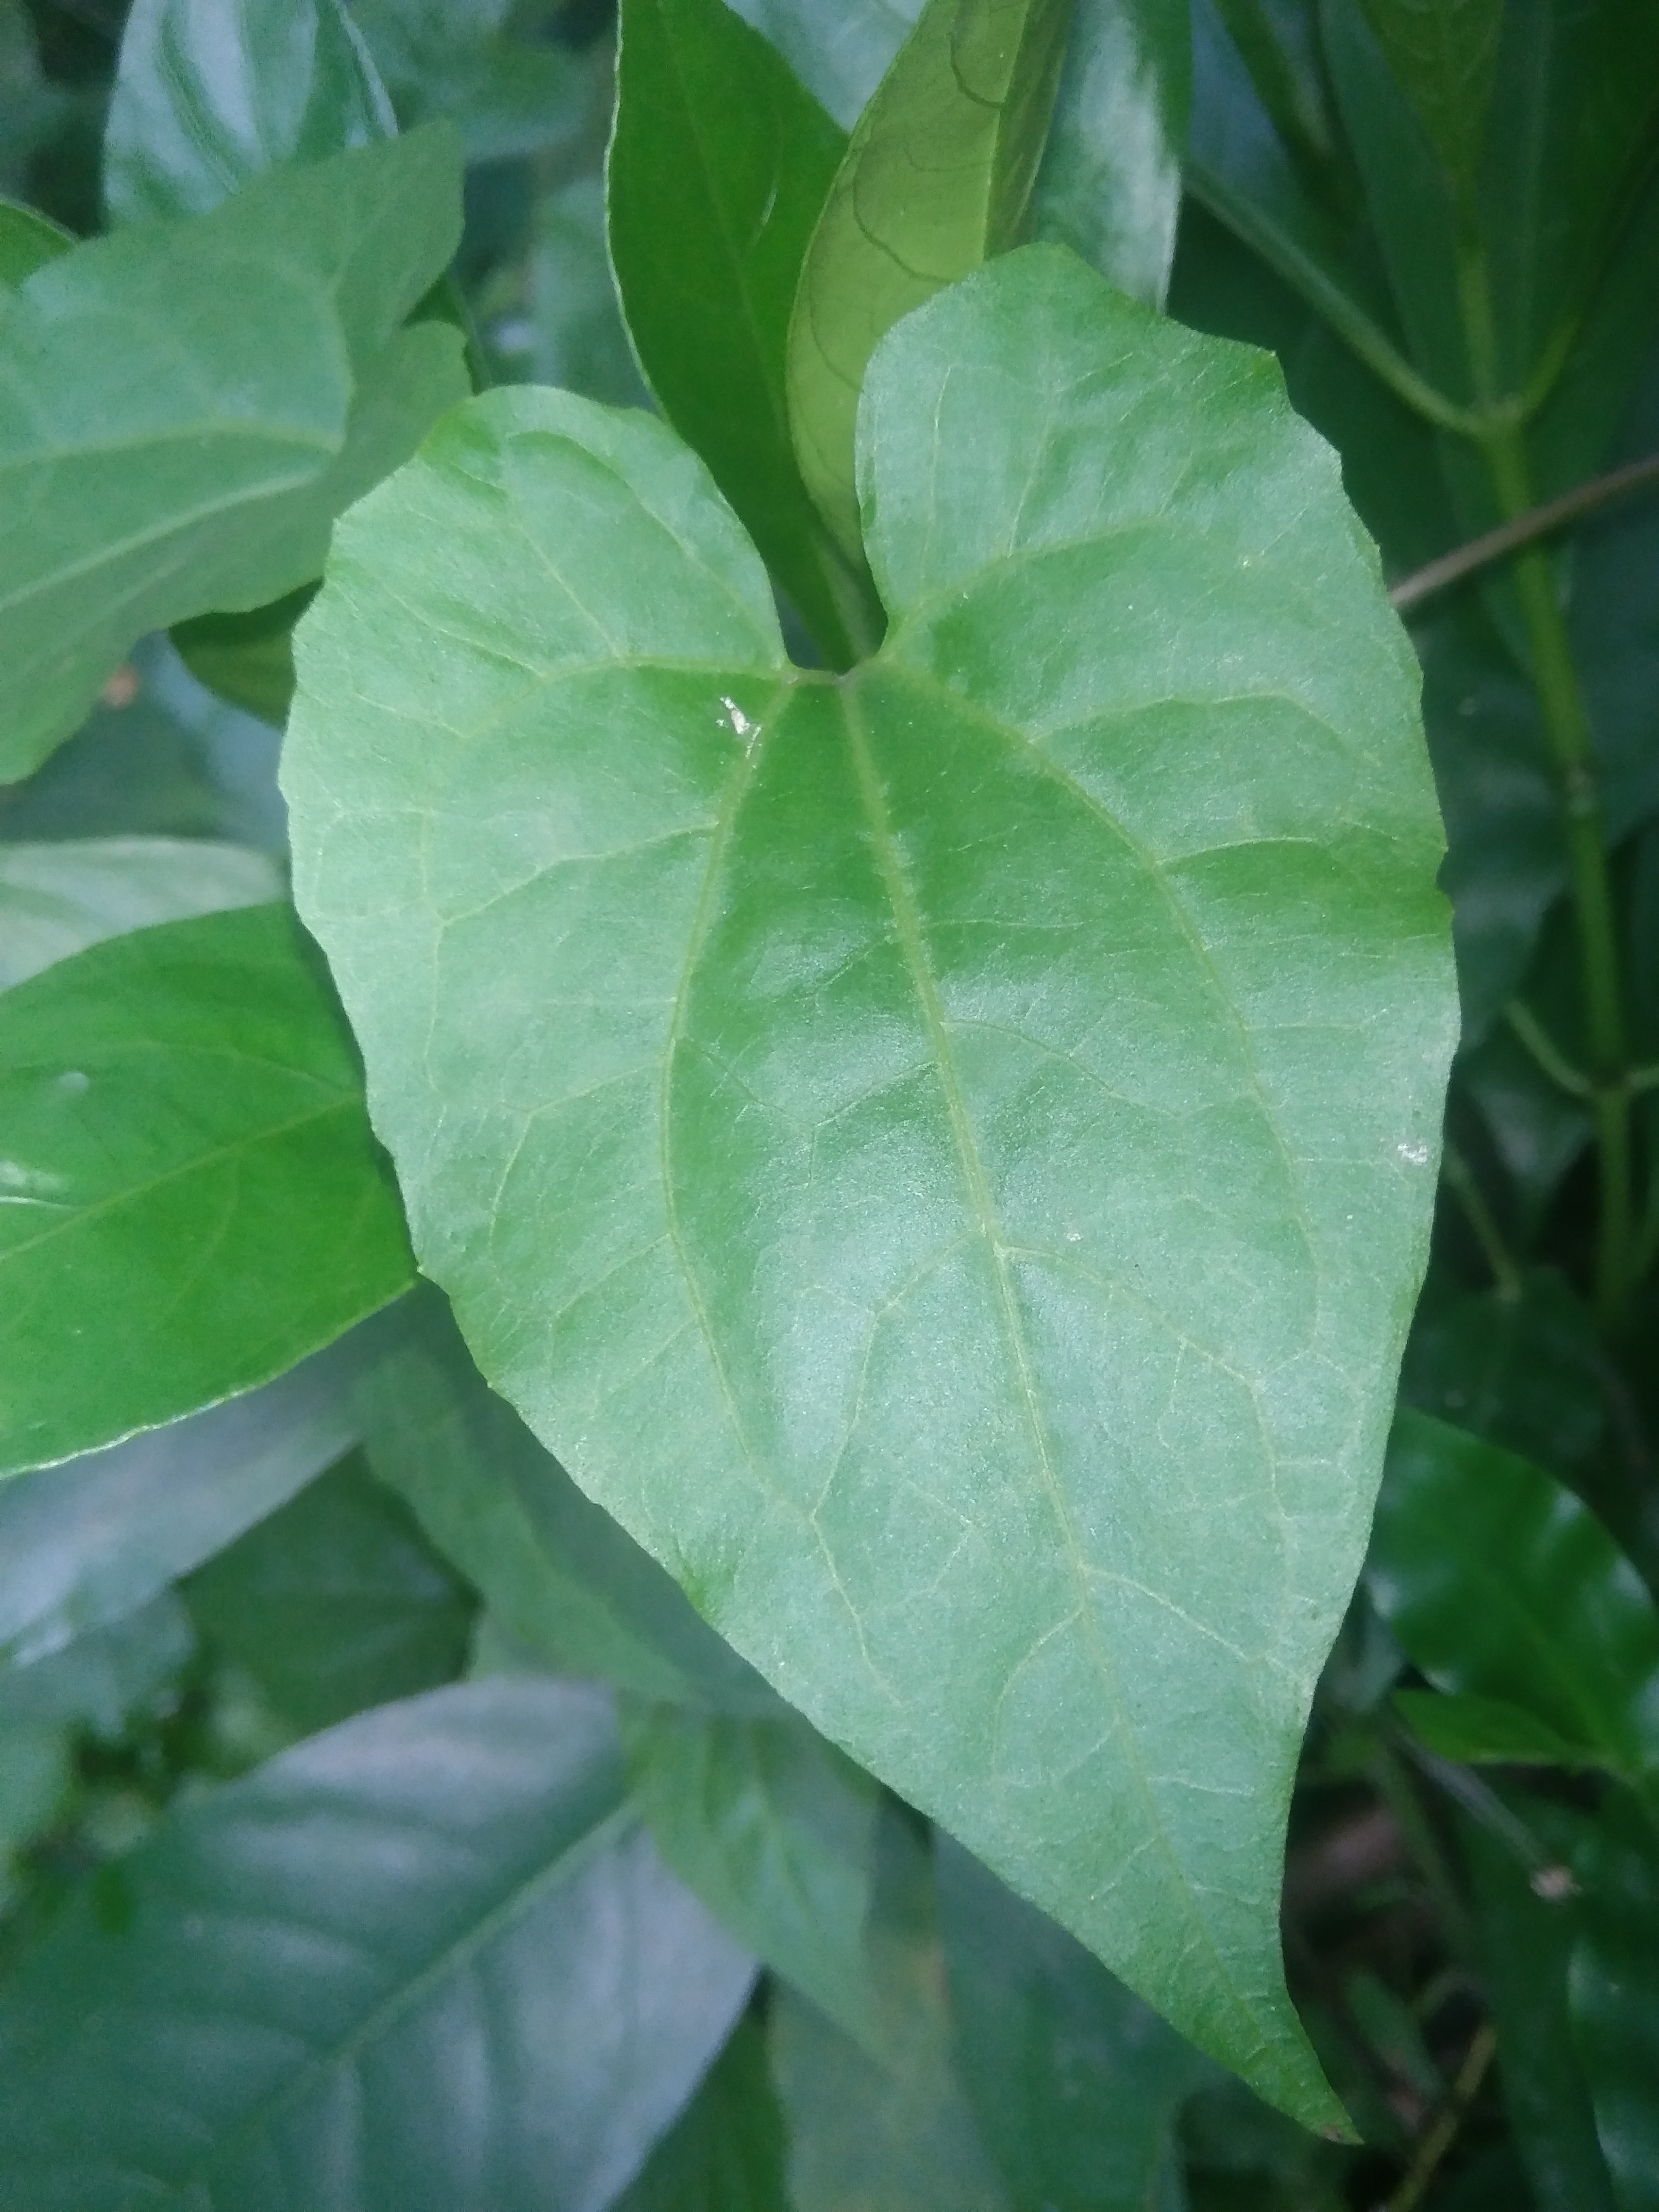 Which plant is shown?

bitter vine
